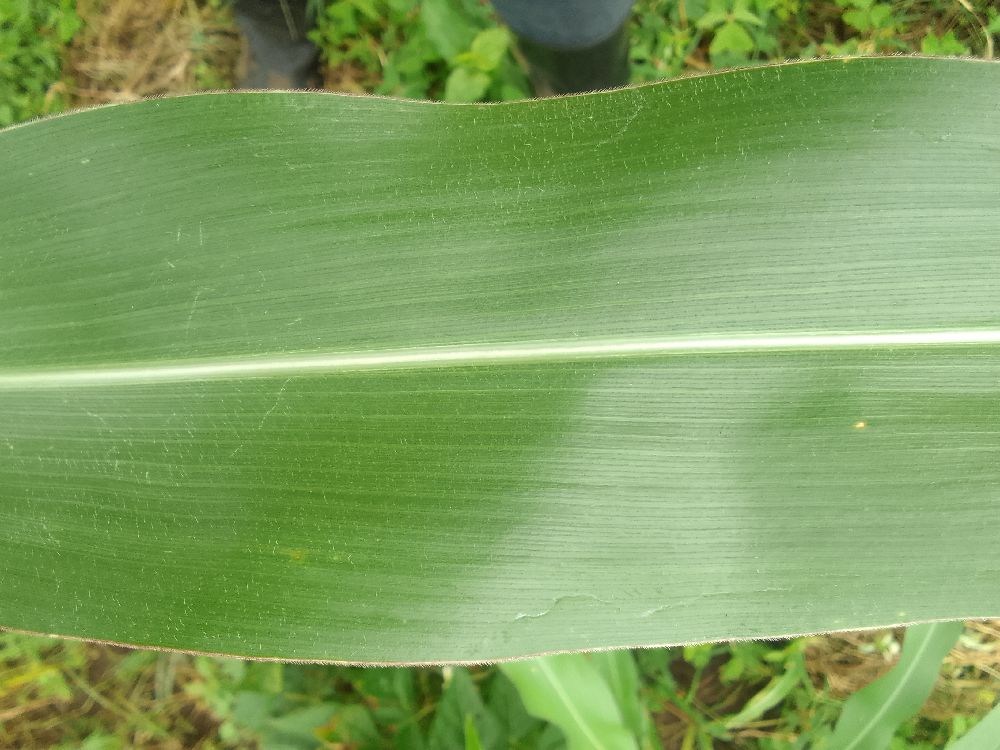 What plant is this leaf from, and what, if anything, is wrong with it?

maize, healthy
